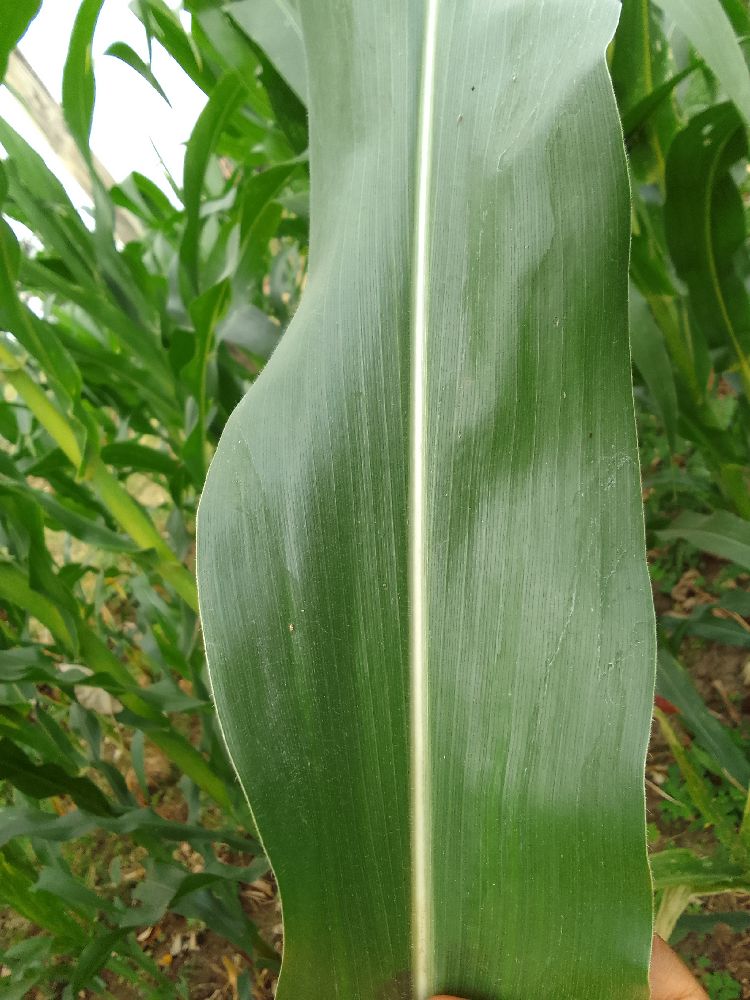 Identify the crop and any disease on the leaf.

maize, healthy
